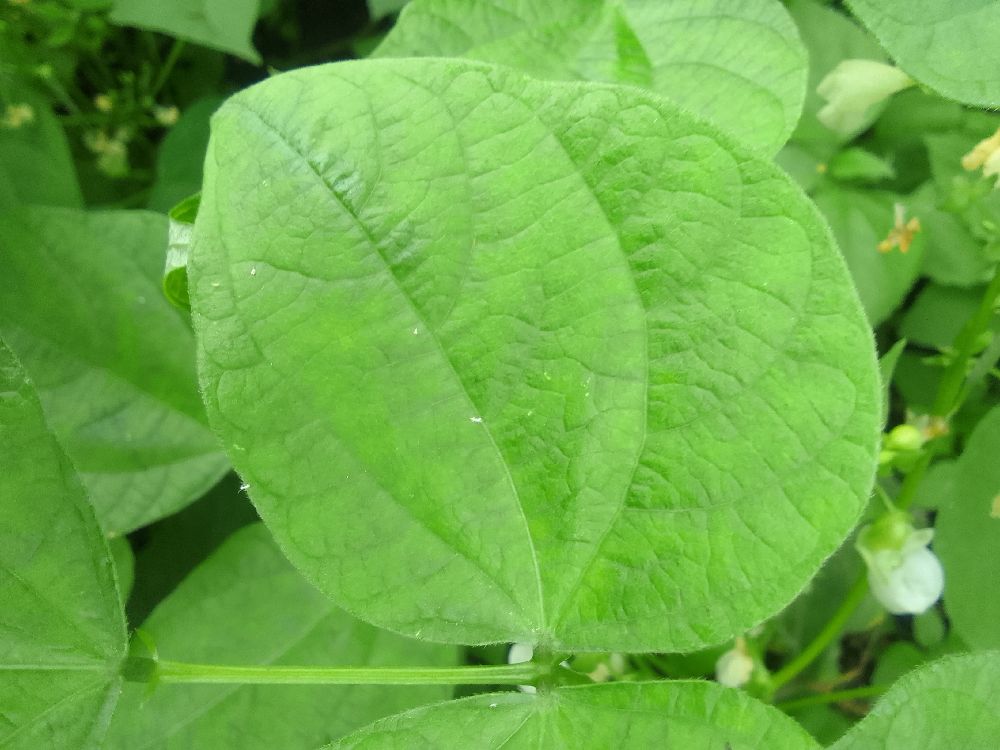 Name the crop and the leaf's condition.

common bean, healthy
